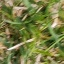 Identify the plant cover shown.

grass
